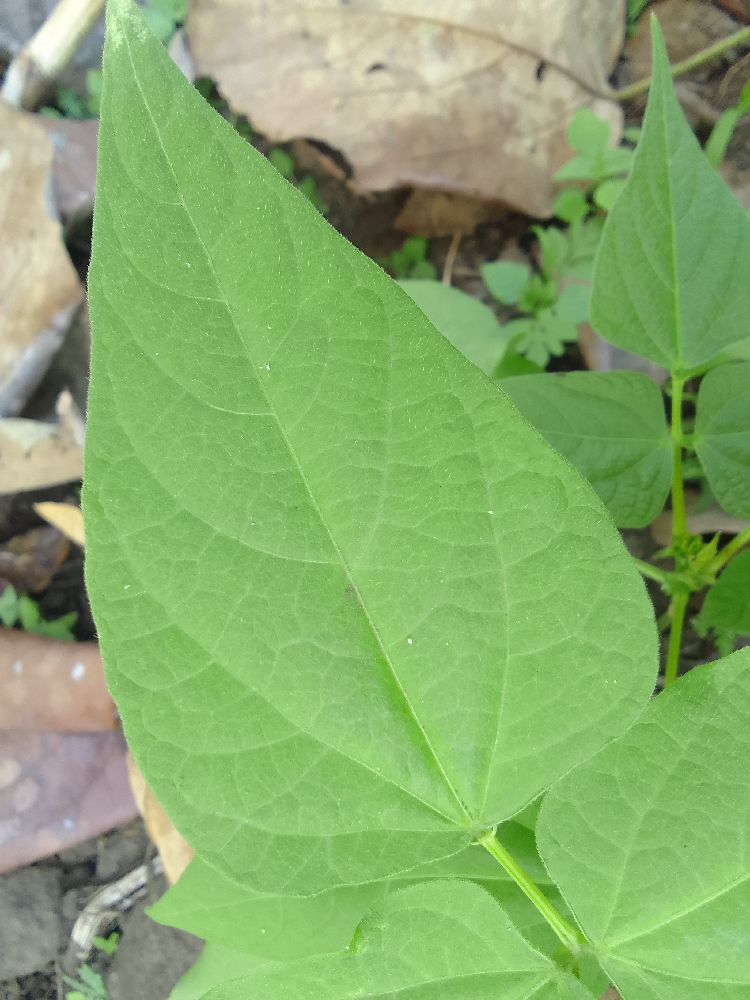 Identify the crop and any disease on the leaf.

common bean, healthy
